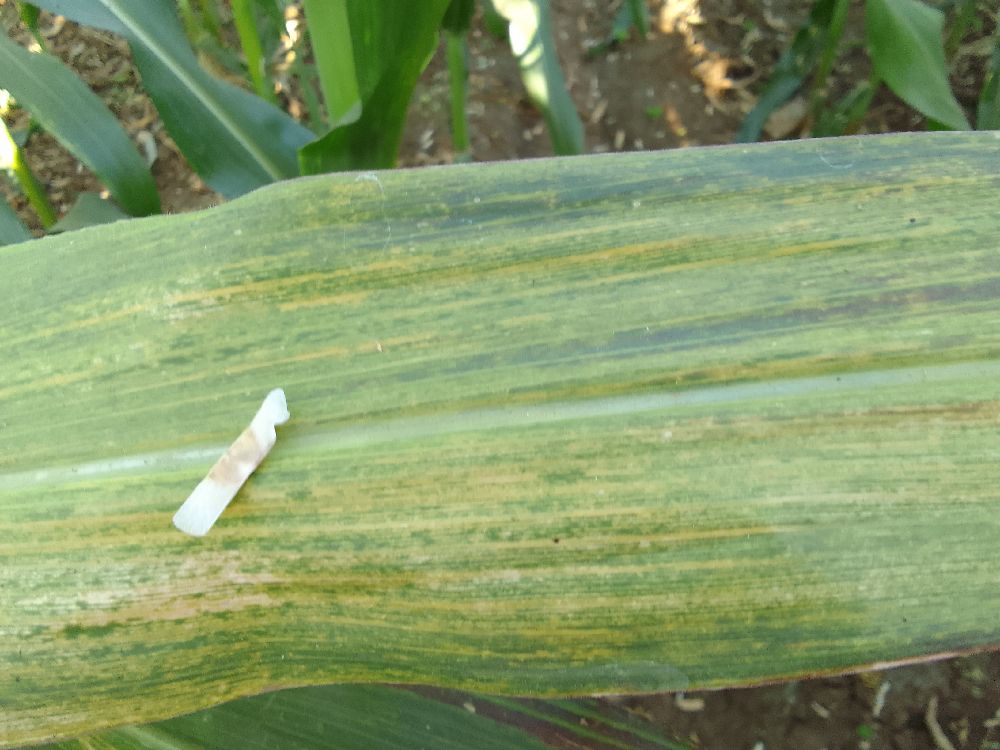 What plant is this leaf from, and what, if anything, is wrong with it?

maize, maize lethal necrosis
